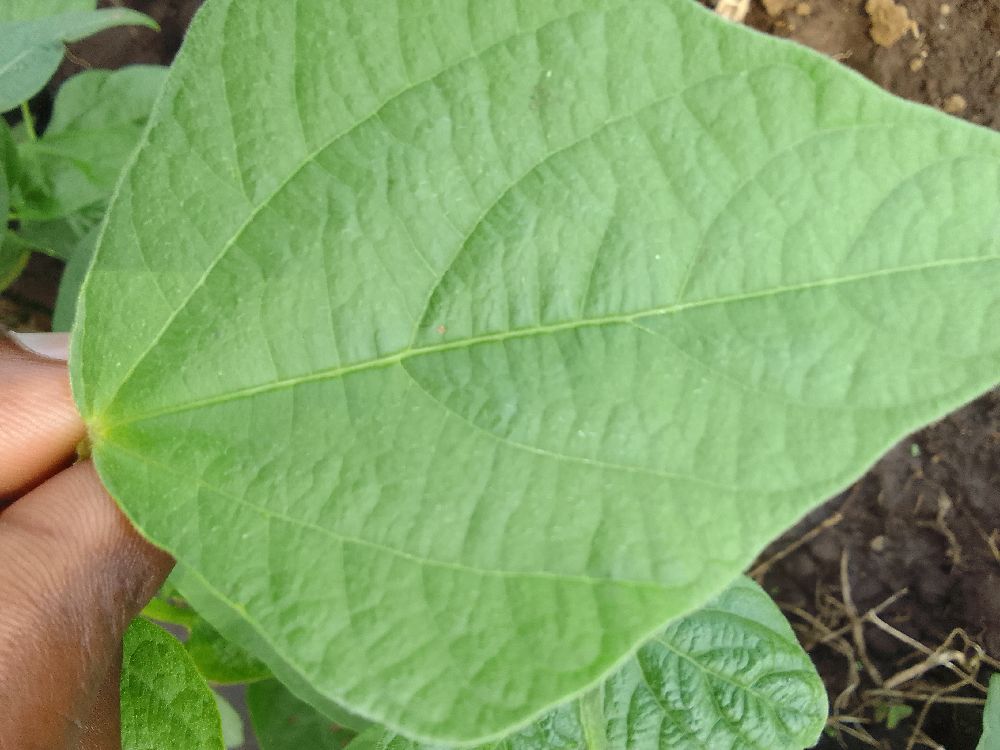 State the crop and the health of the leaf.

common bean, healthy
